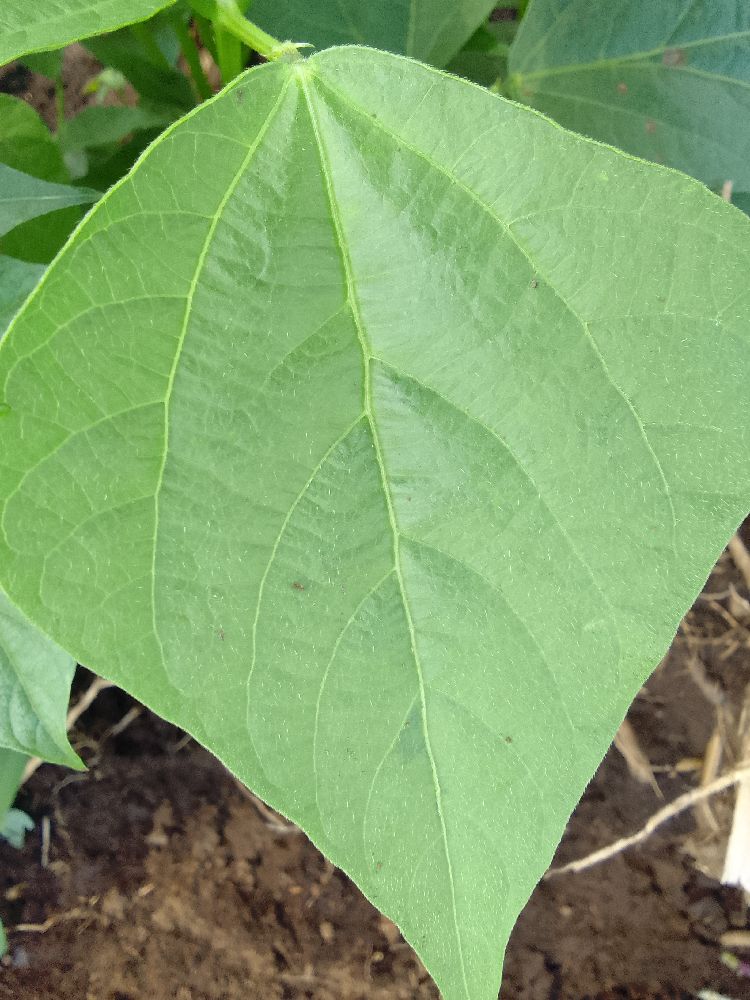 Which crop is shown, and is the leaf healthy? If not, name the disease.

common bean, healthy
